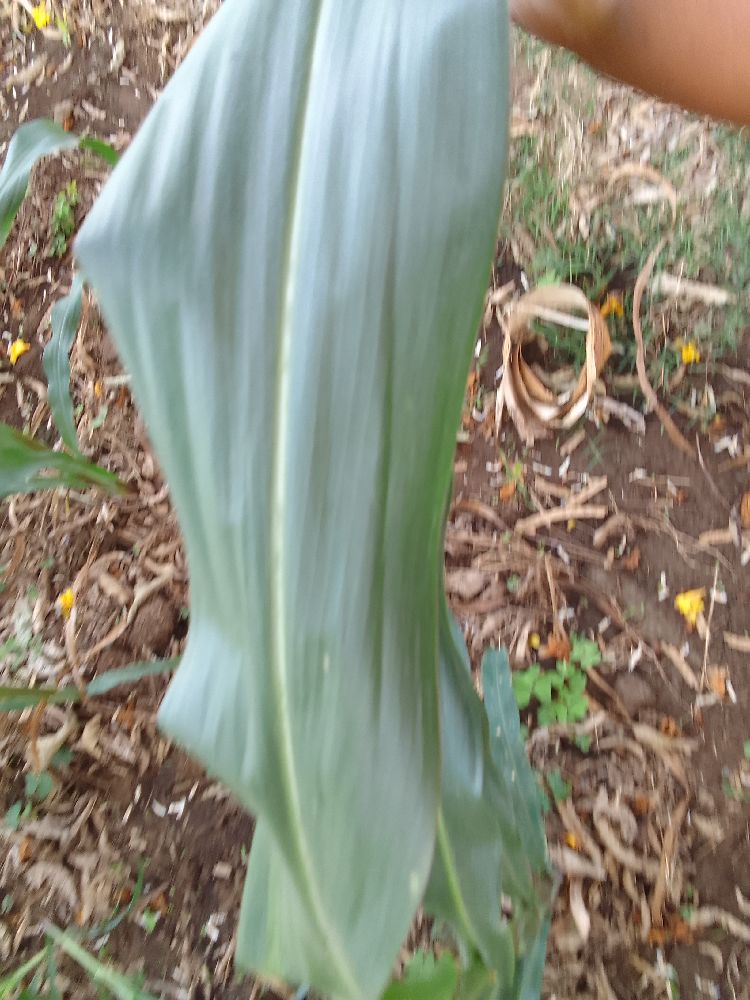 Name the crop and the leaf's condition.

maize, healthy
